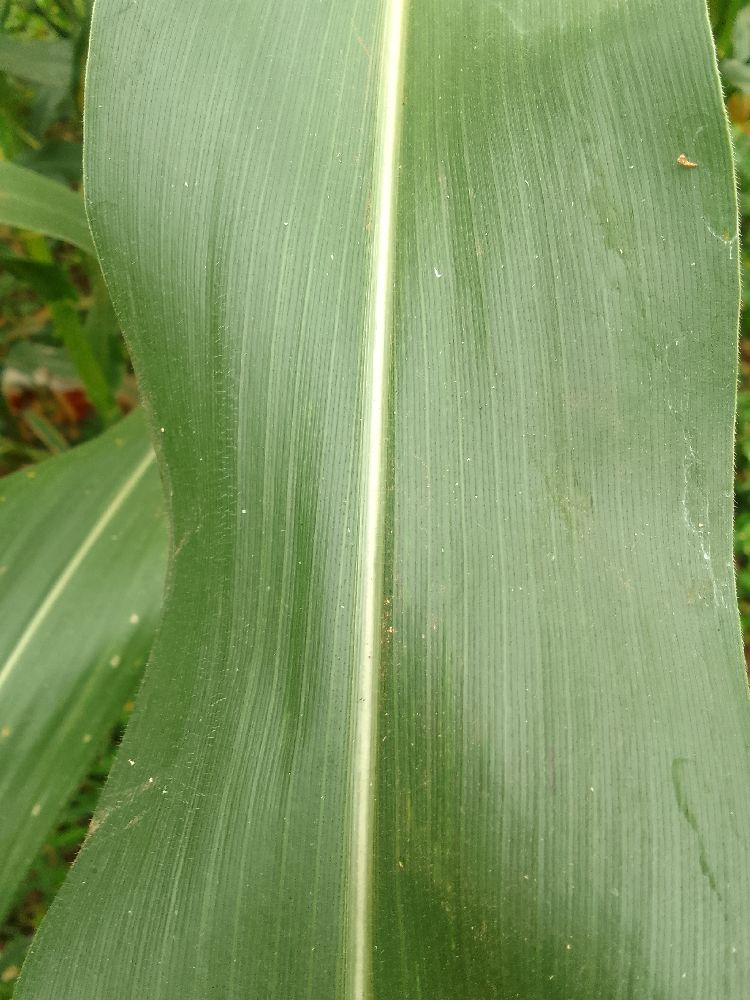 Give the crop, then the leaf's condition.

maize, healthy
